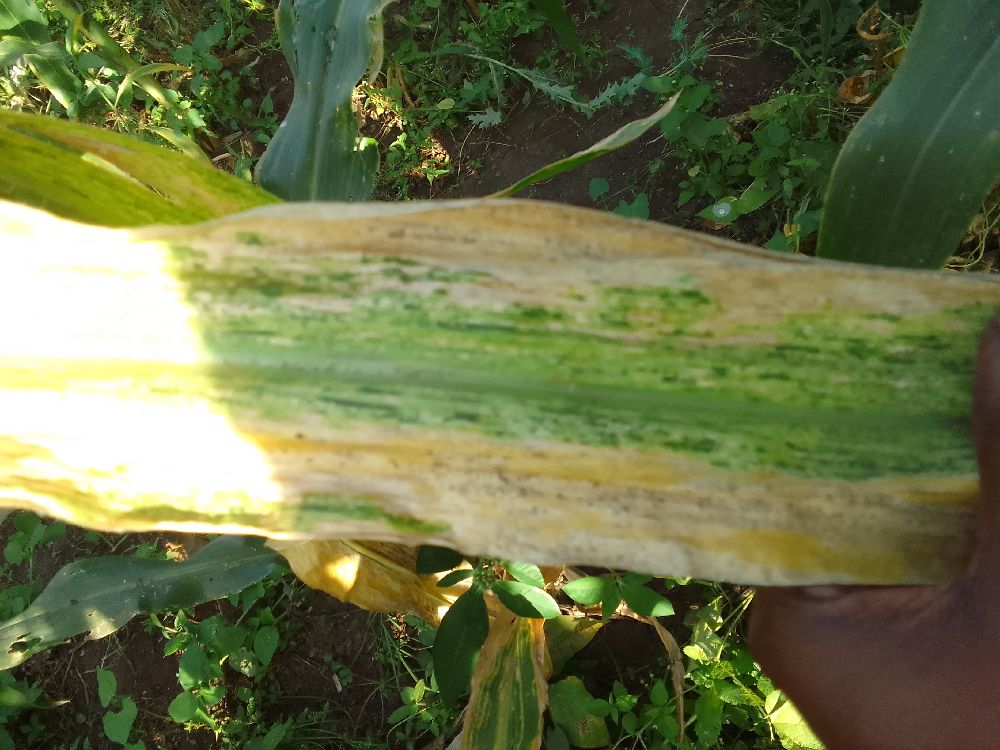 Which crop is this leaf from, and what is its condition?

maize, maize lethal necrosis
